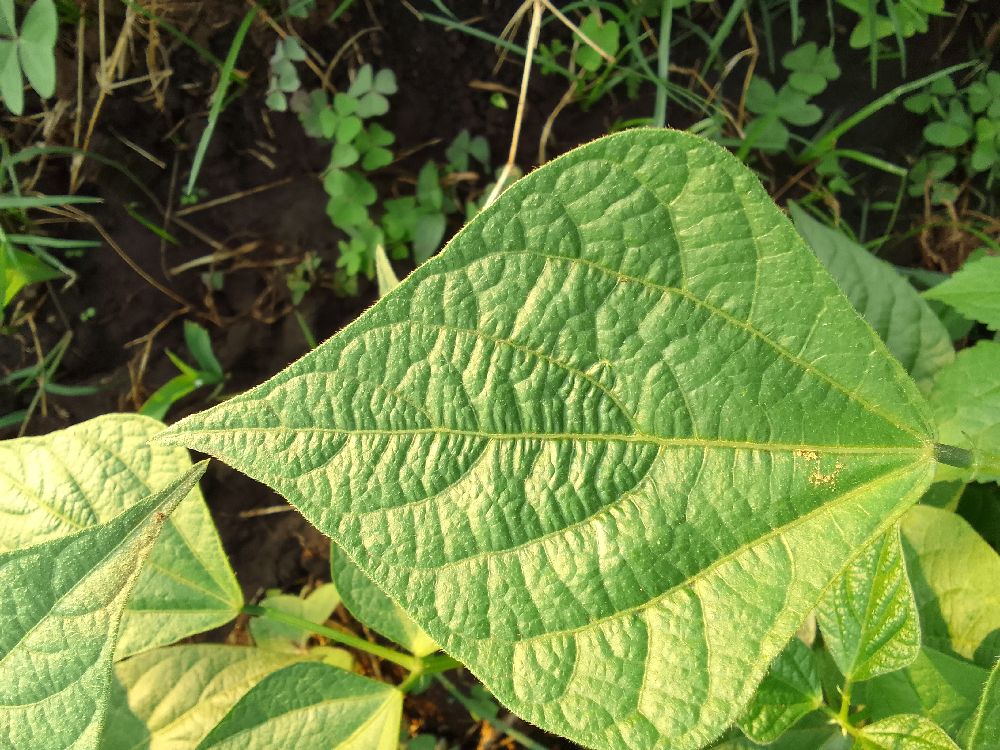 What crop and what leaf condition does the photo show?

common bean, healthy
